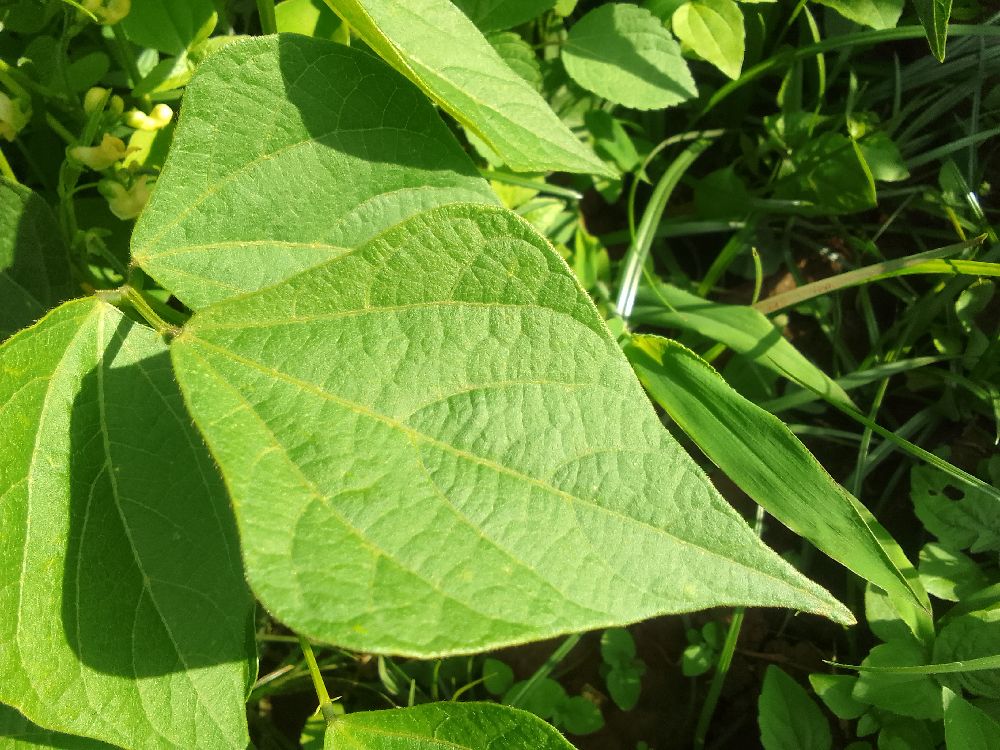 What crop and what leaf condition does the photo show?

common bean, healthy
